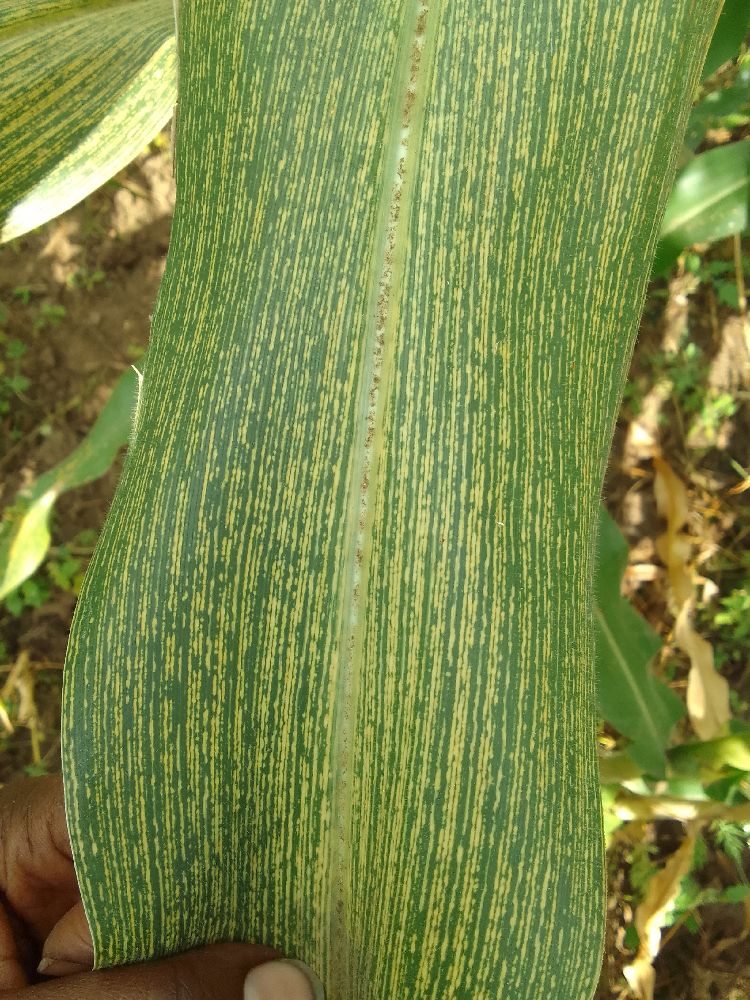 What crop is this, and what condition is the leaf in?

maize, maize streak virus
